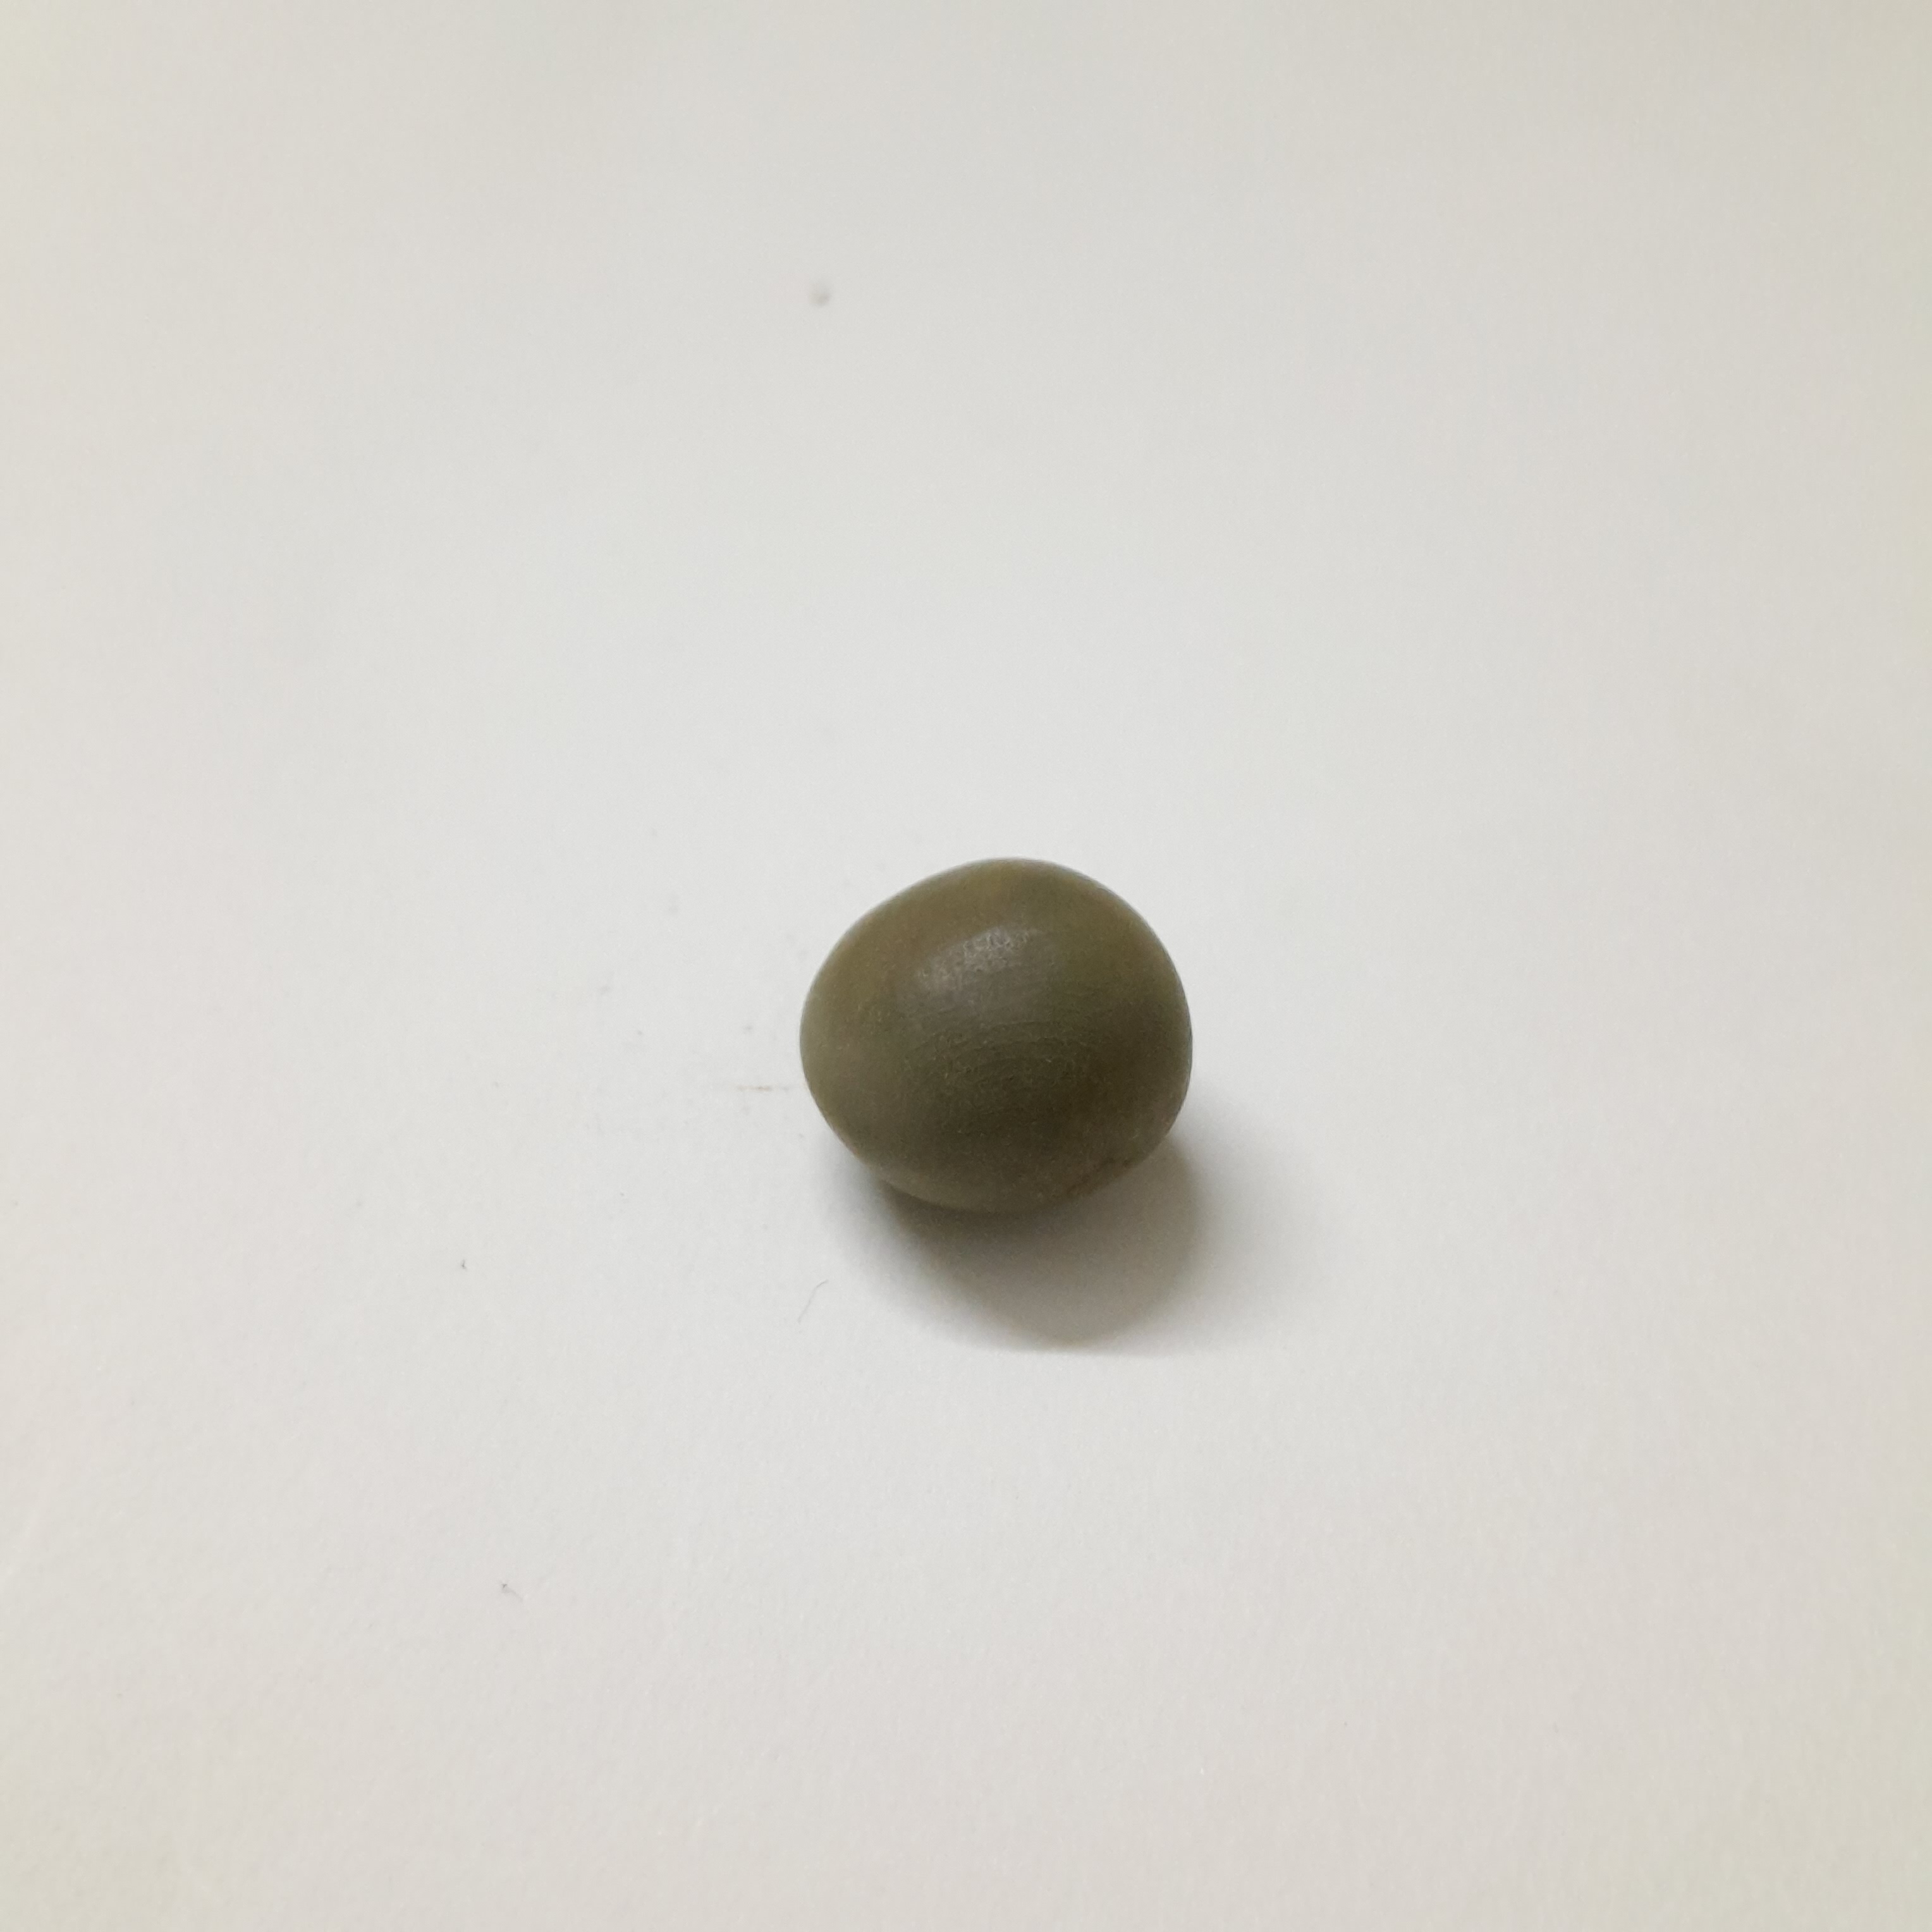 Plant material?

sagargota
